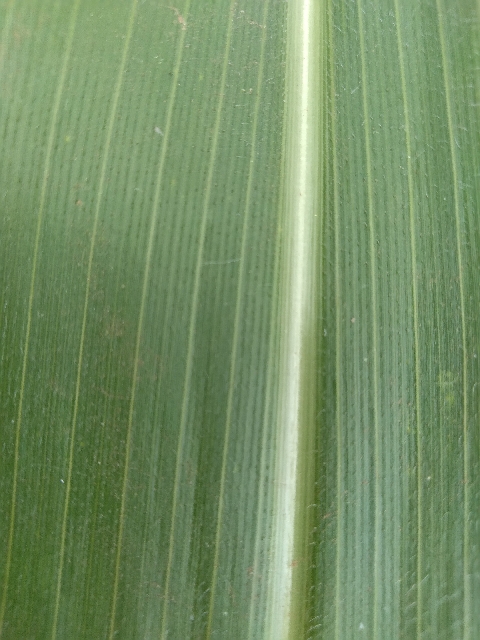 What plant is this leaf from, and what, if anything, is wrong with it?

maize, healthy
